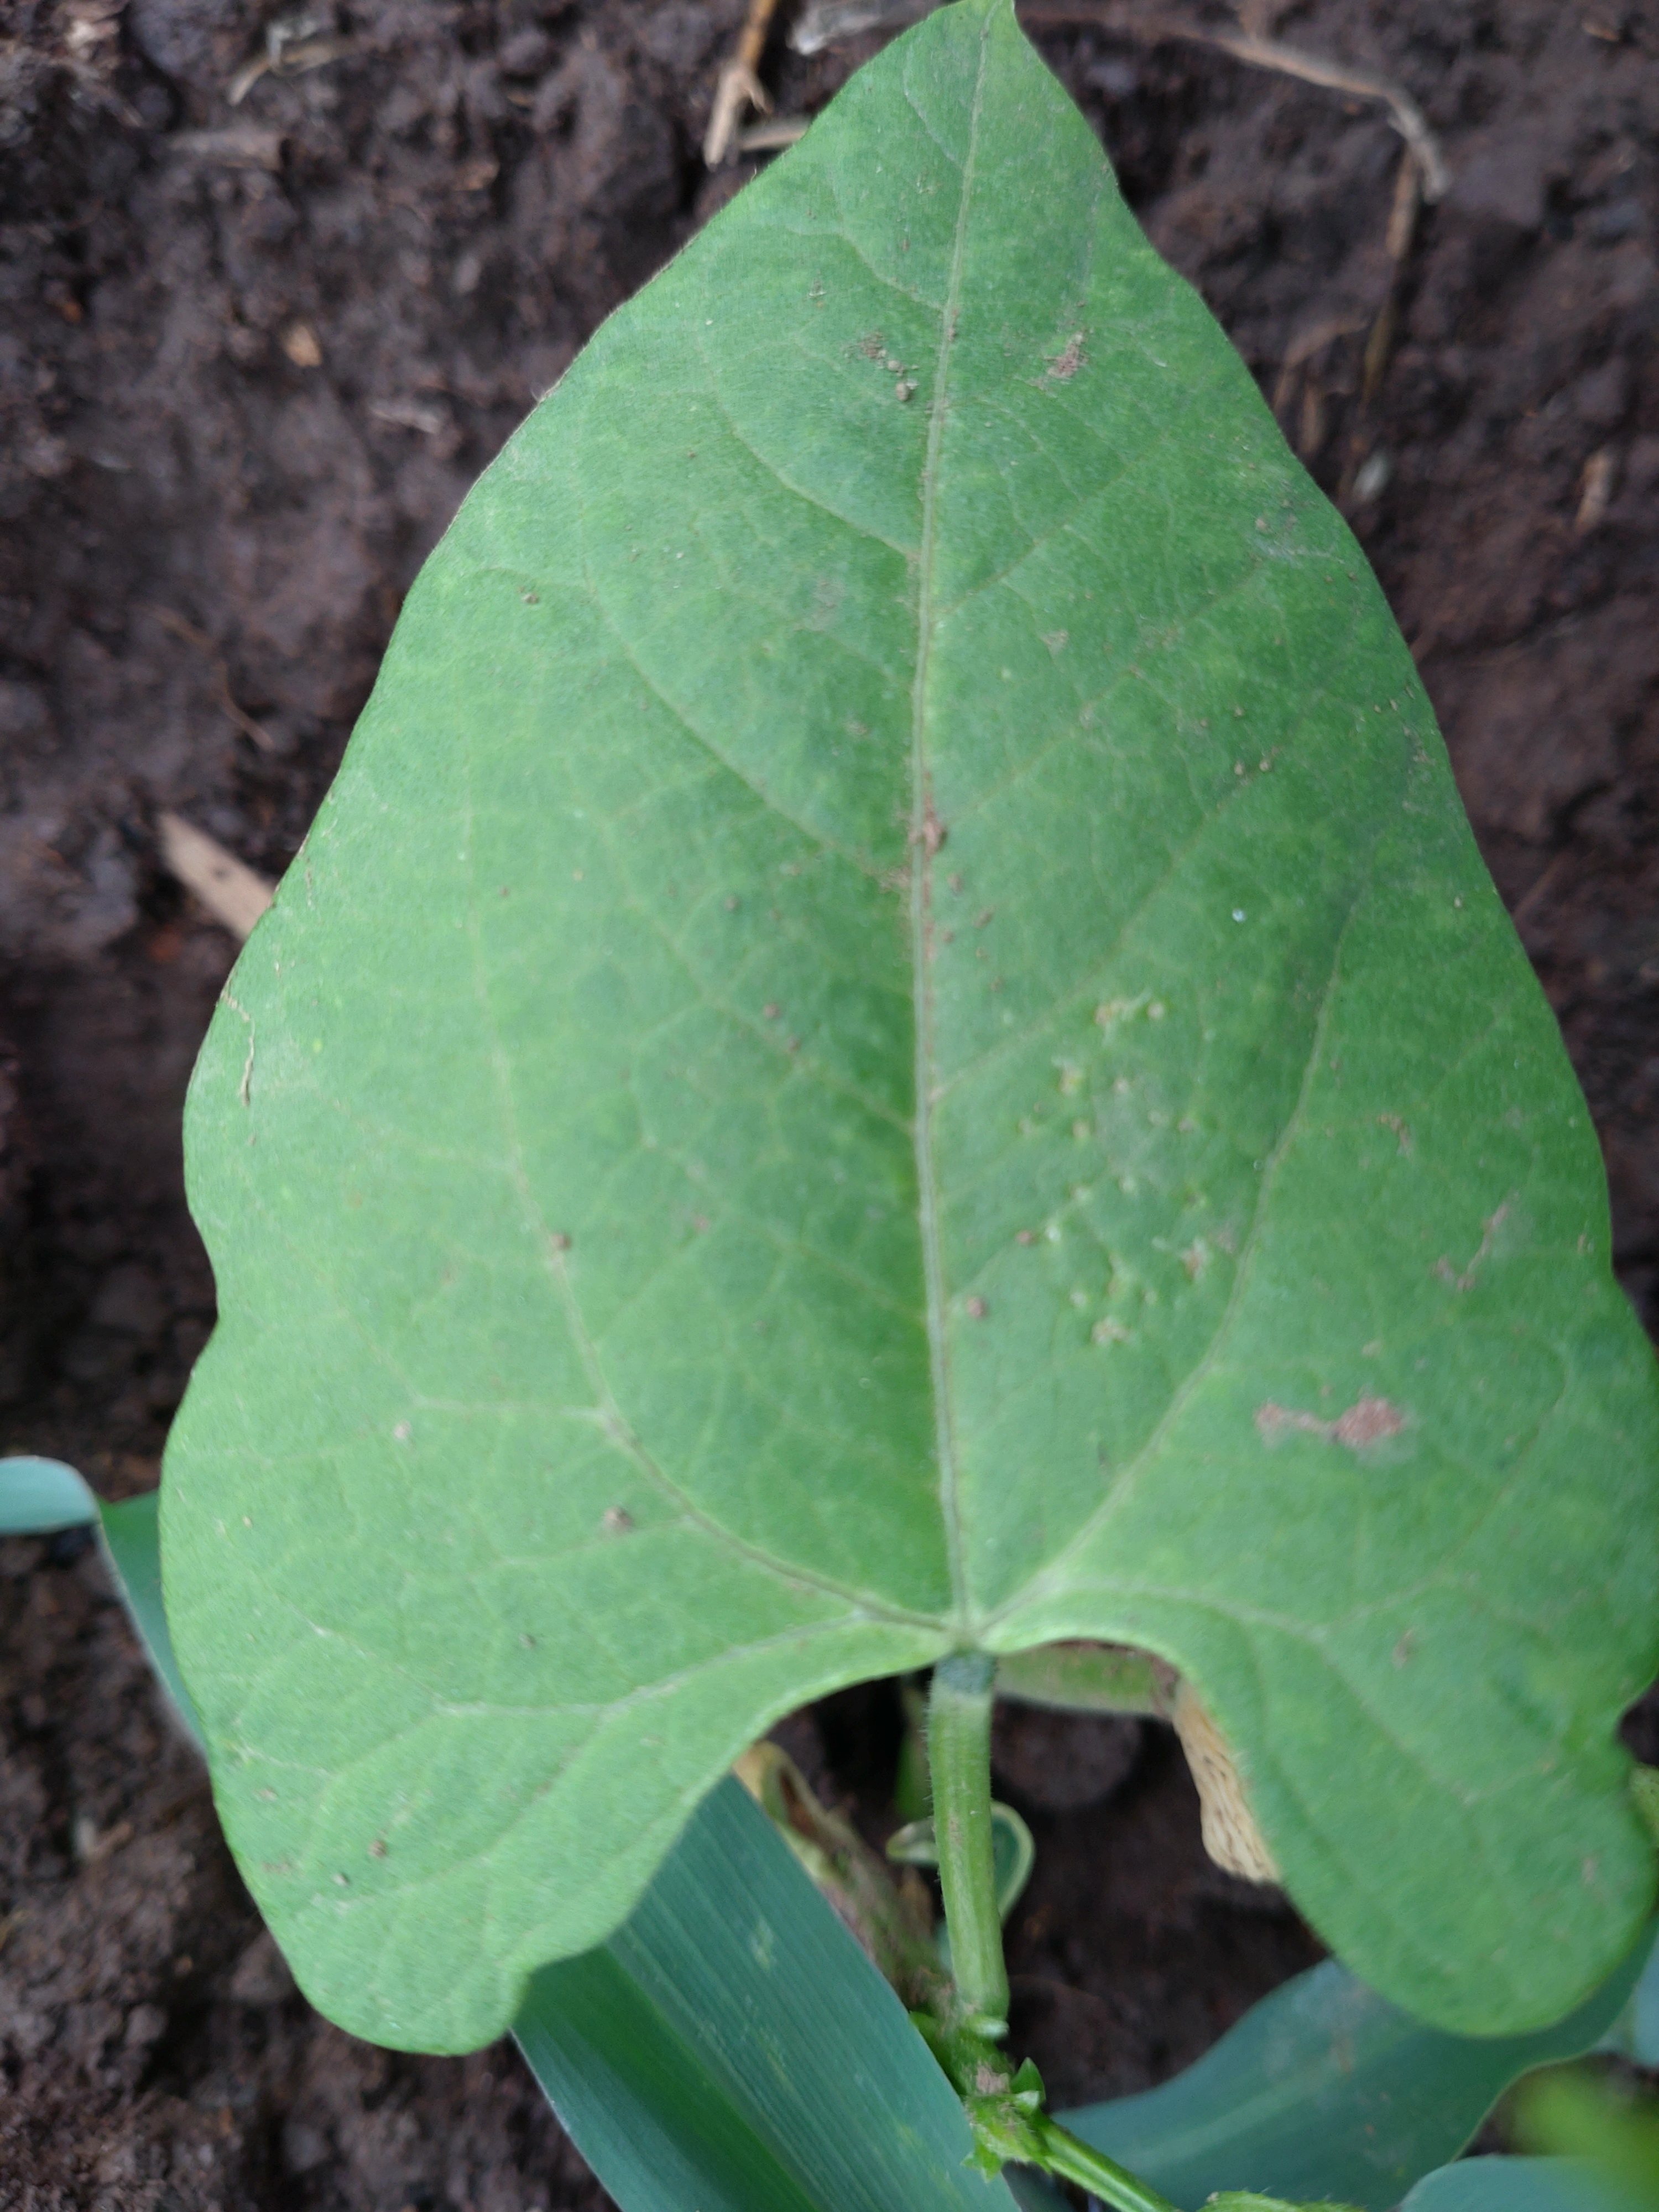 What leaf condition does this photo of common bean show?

healthy
